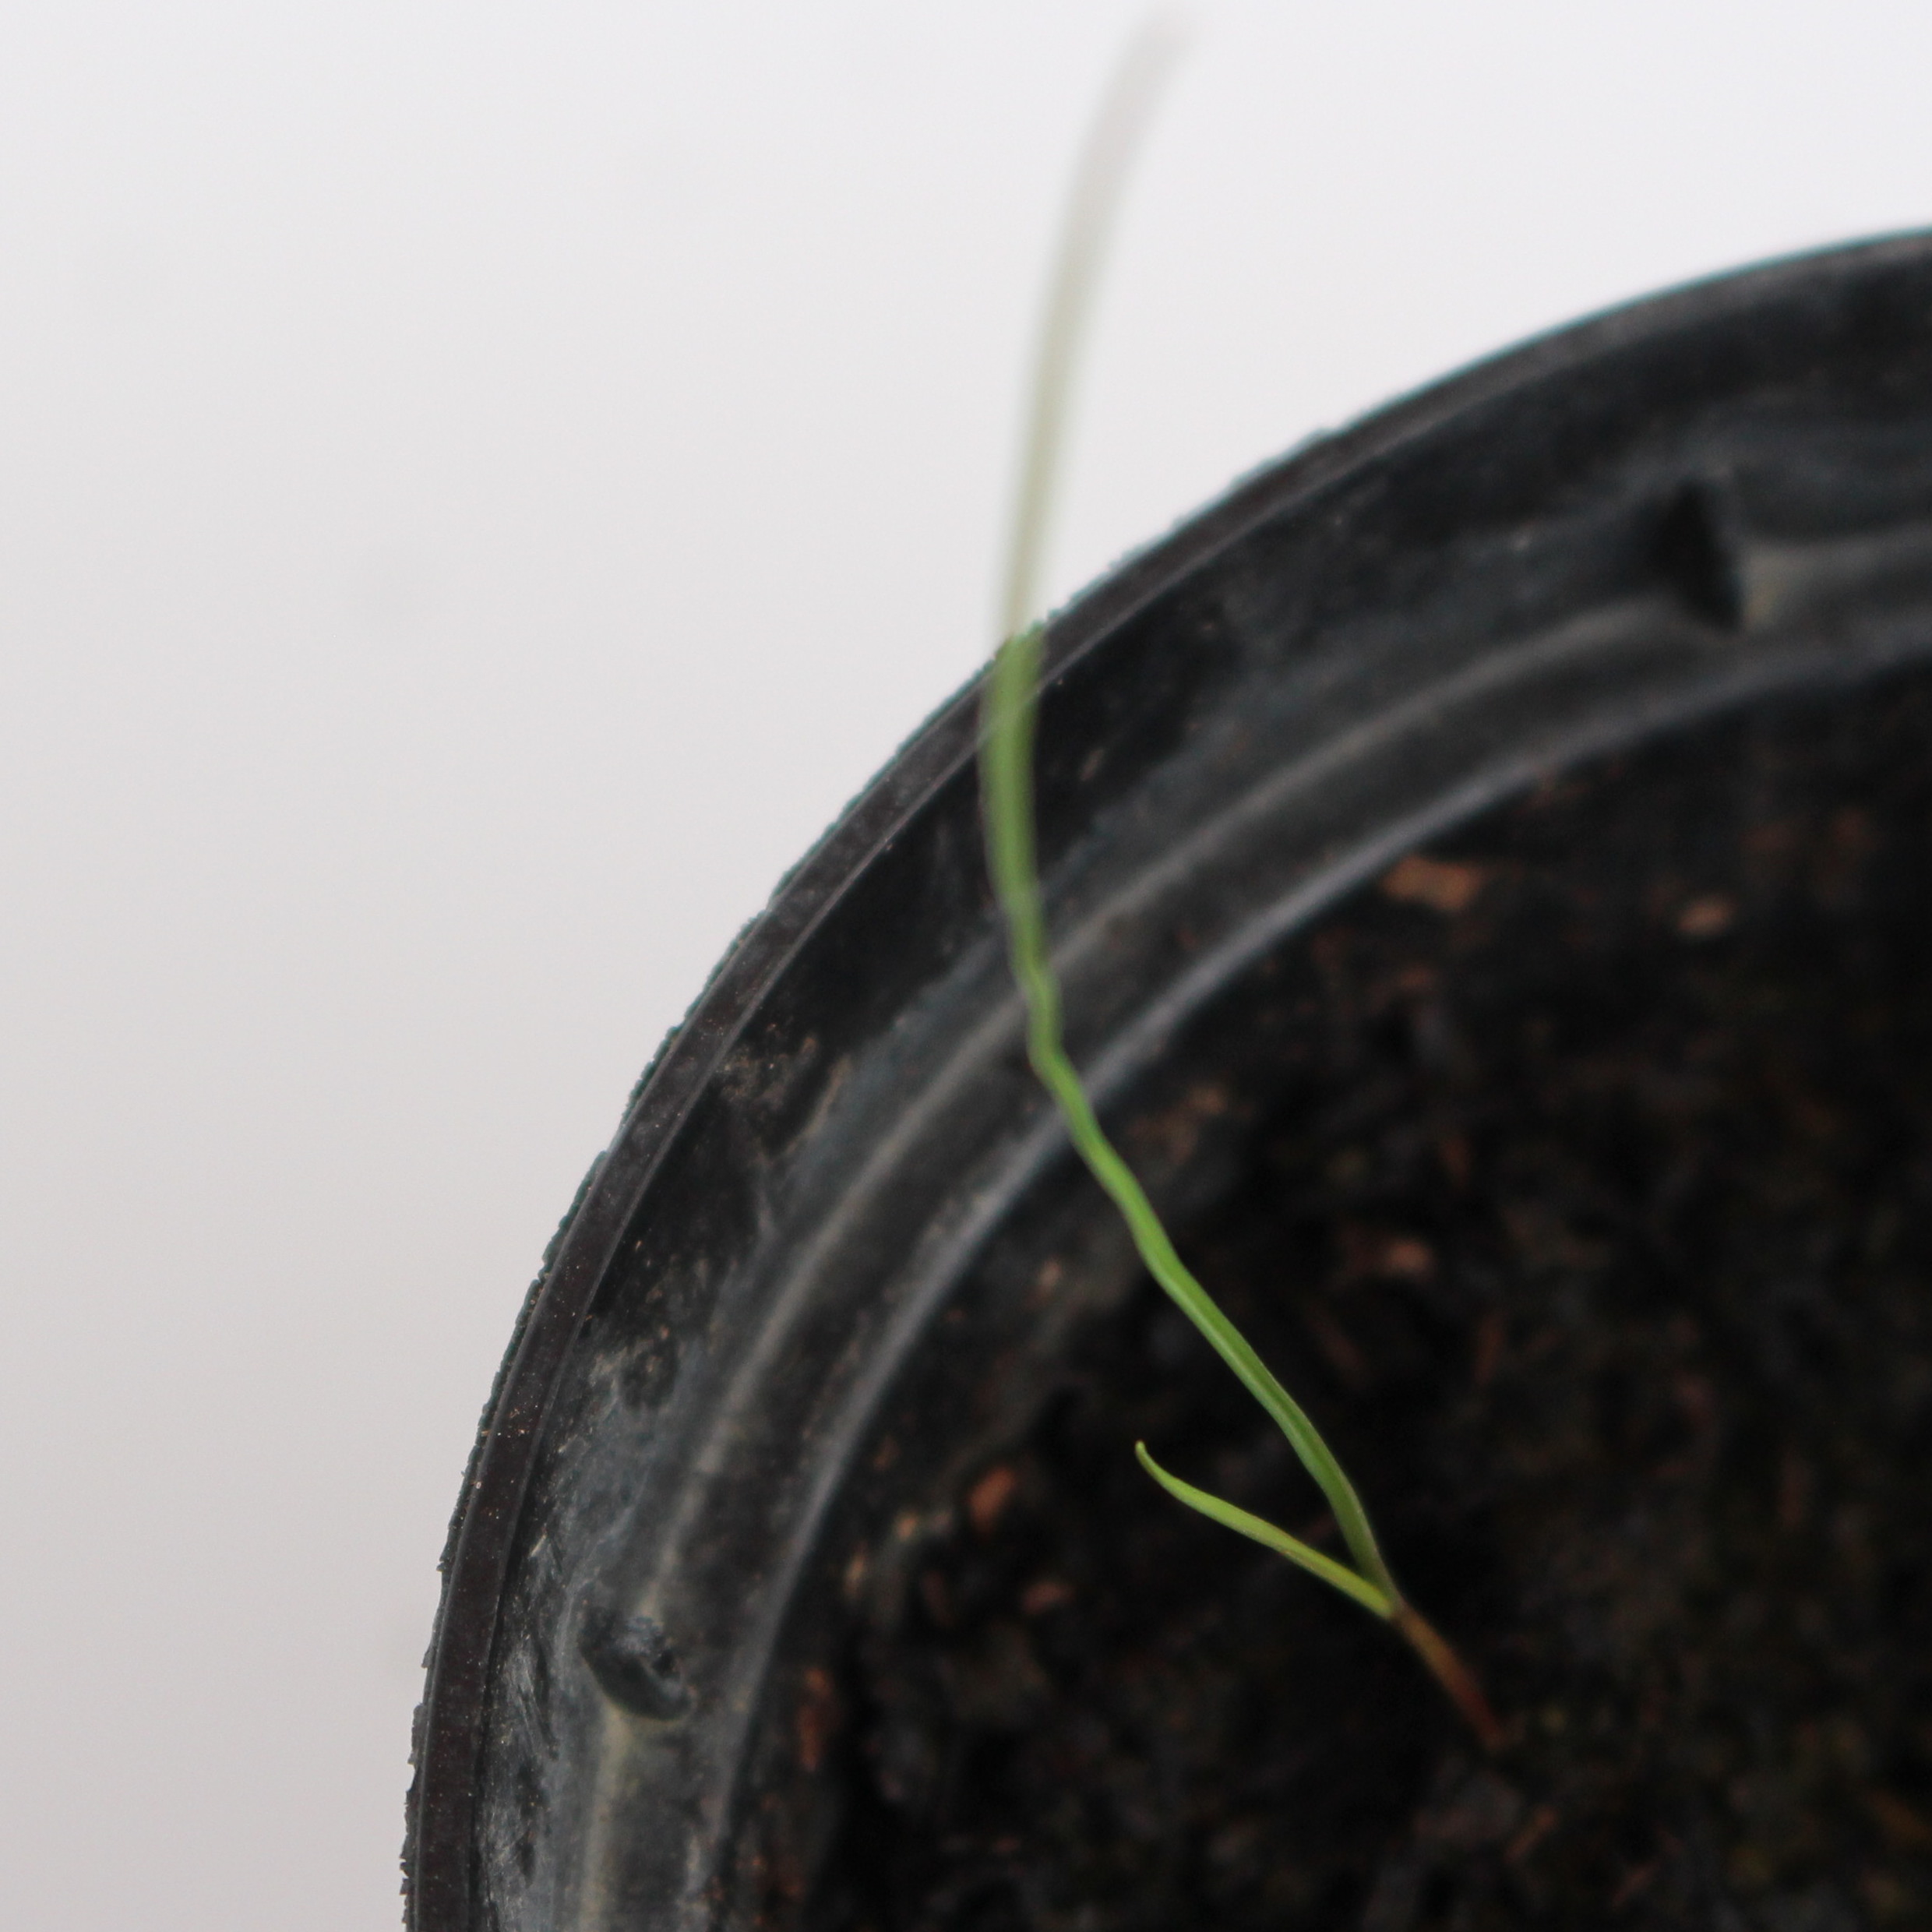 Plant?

Lolium multiflorum
